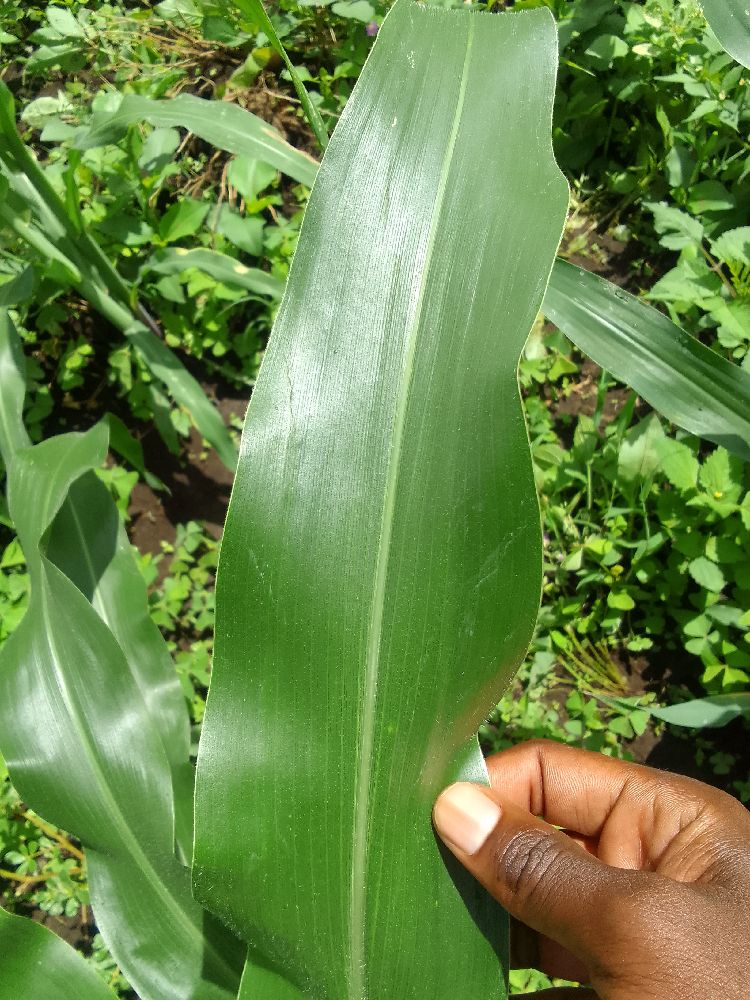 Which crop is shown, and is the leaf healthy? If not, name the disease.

maize, healthy
